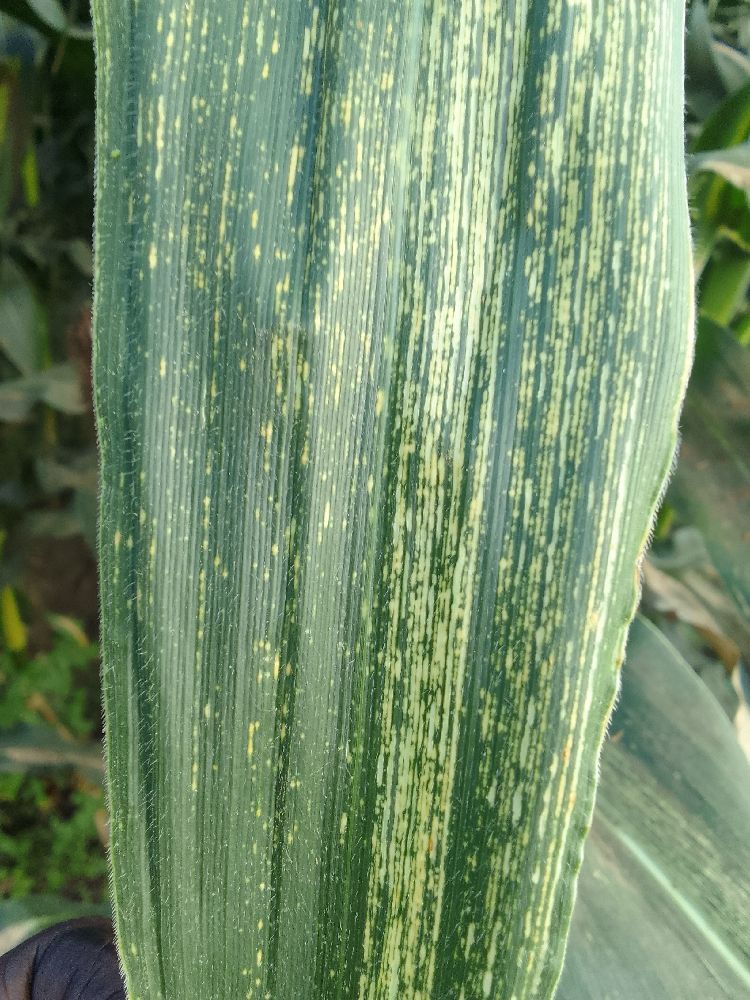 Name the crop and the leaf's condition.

maize, maize streak virus
